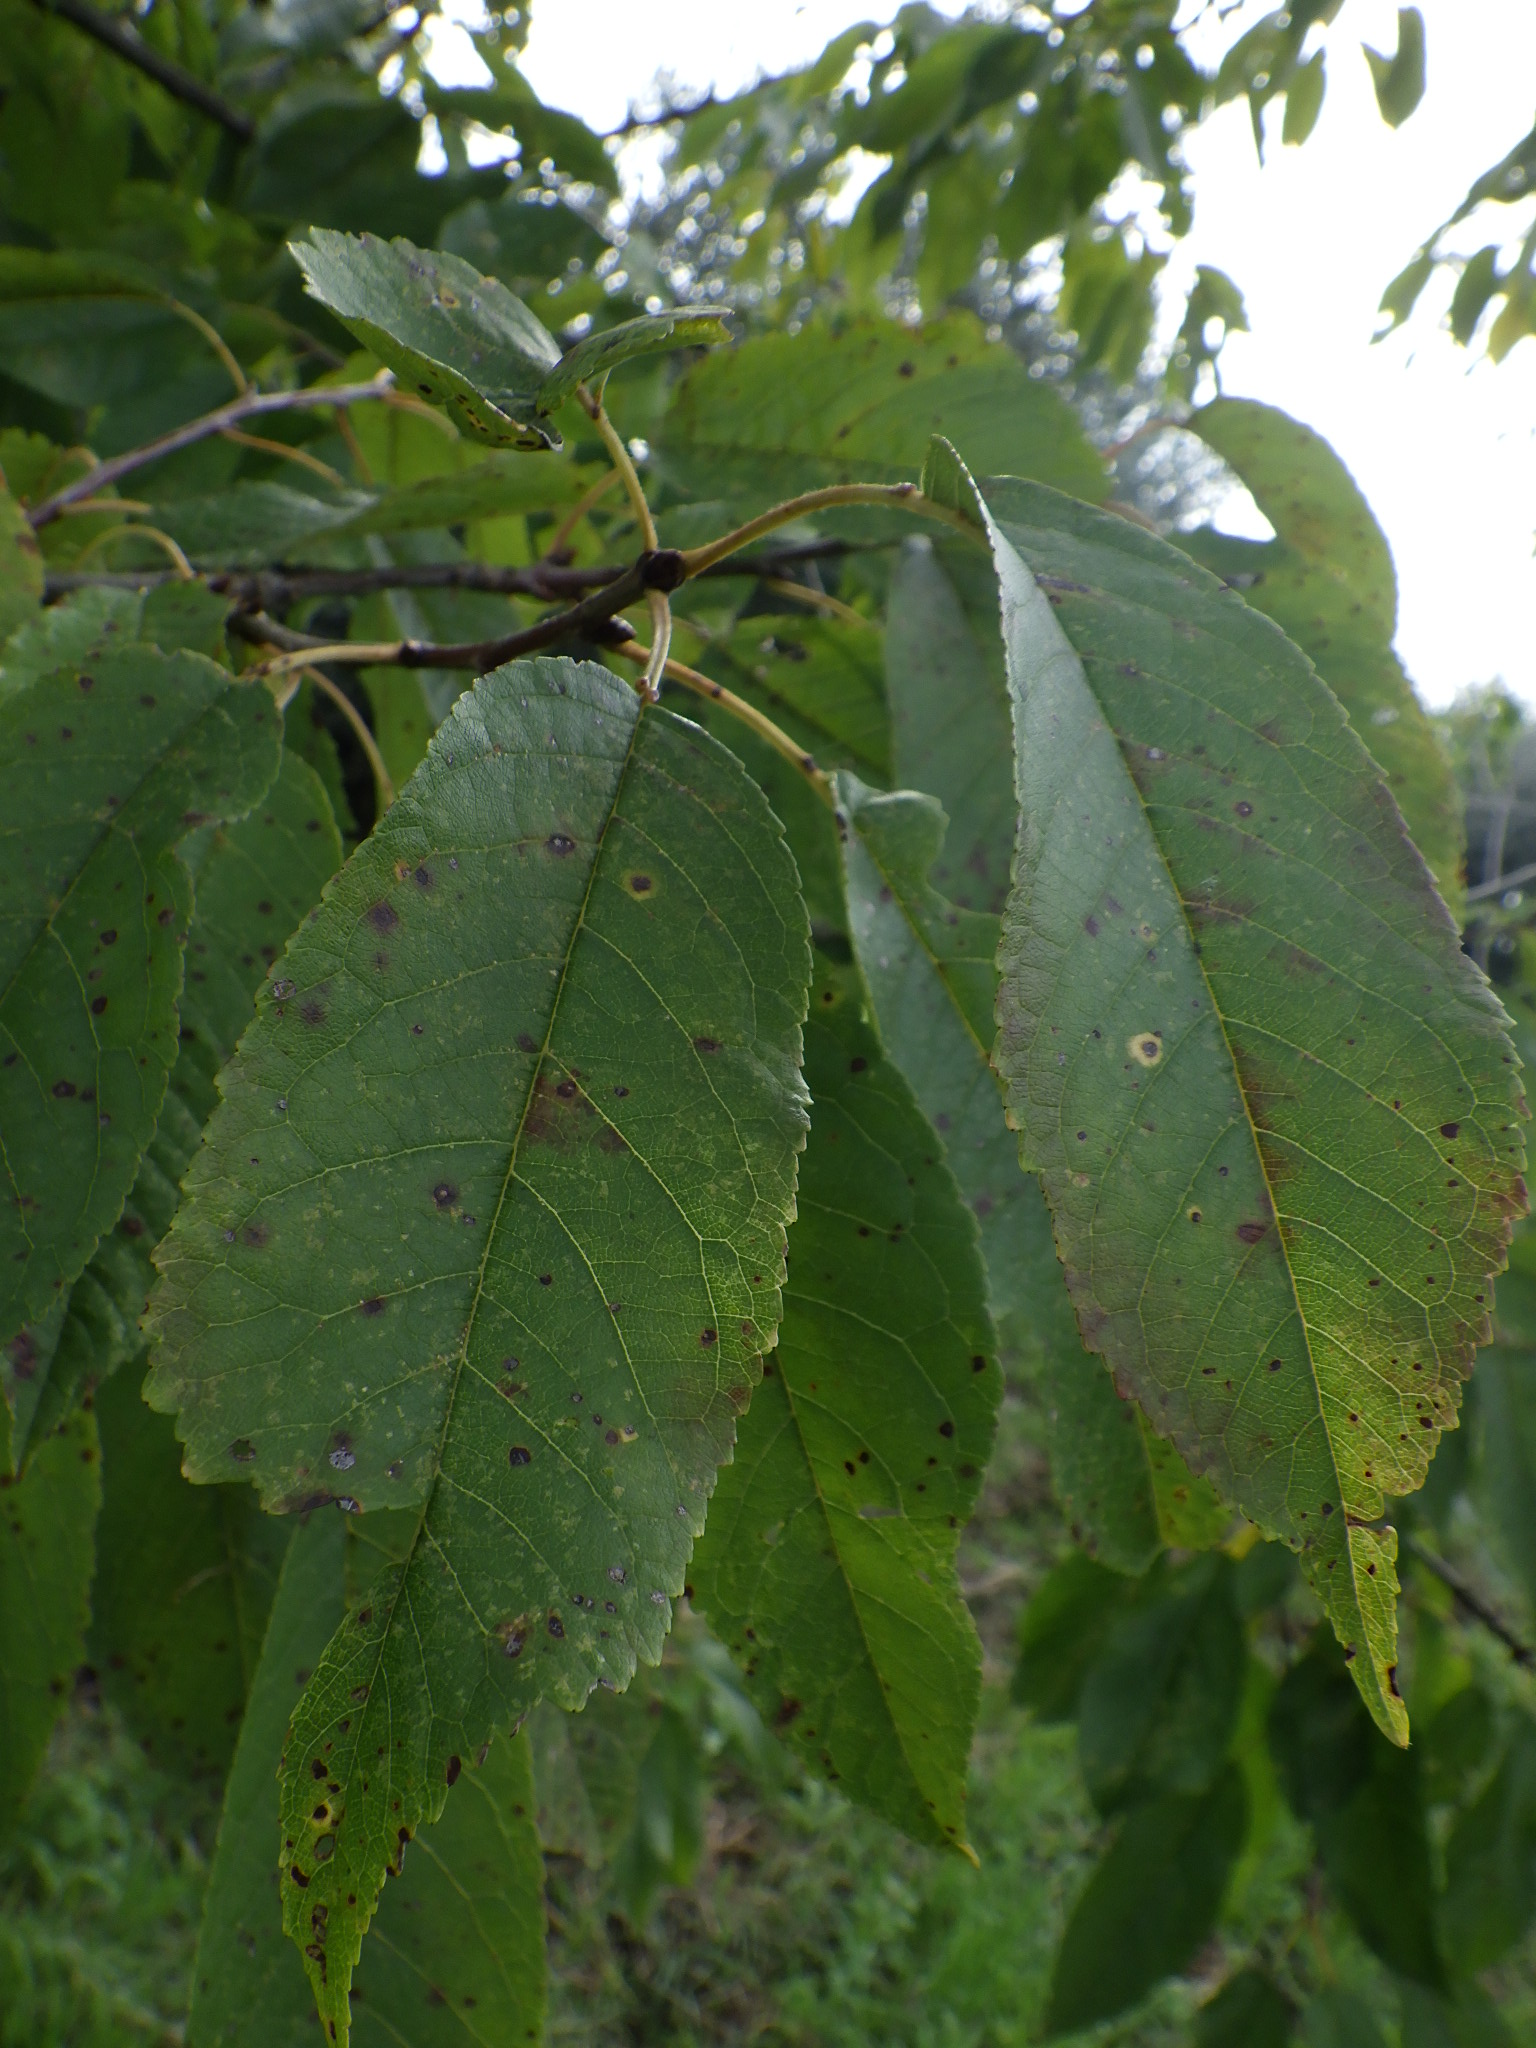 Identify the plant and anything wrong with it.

cherry, leaf spot
